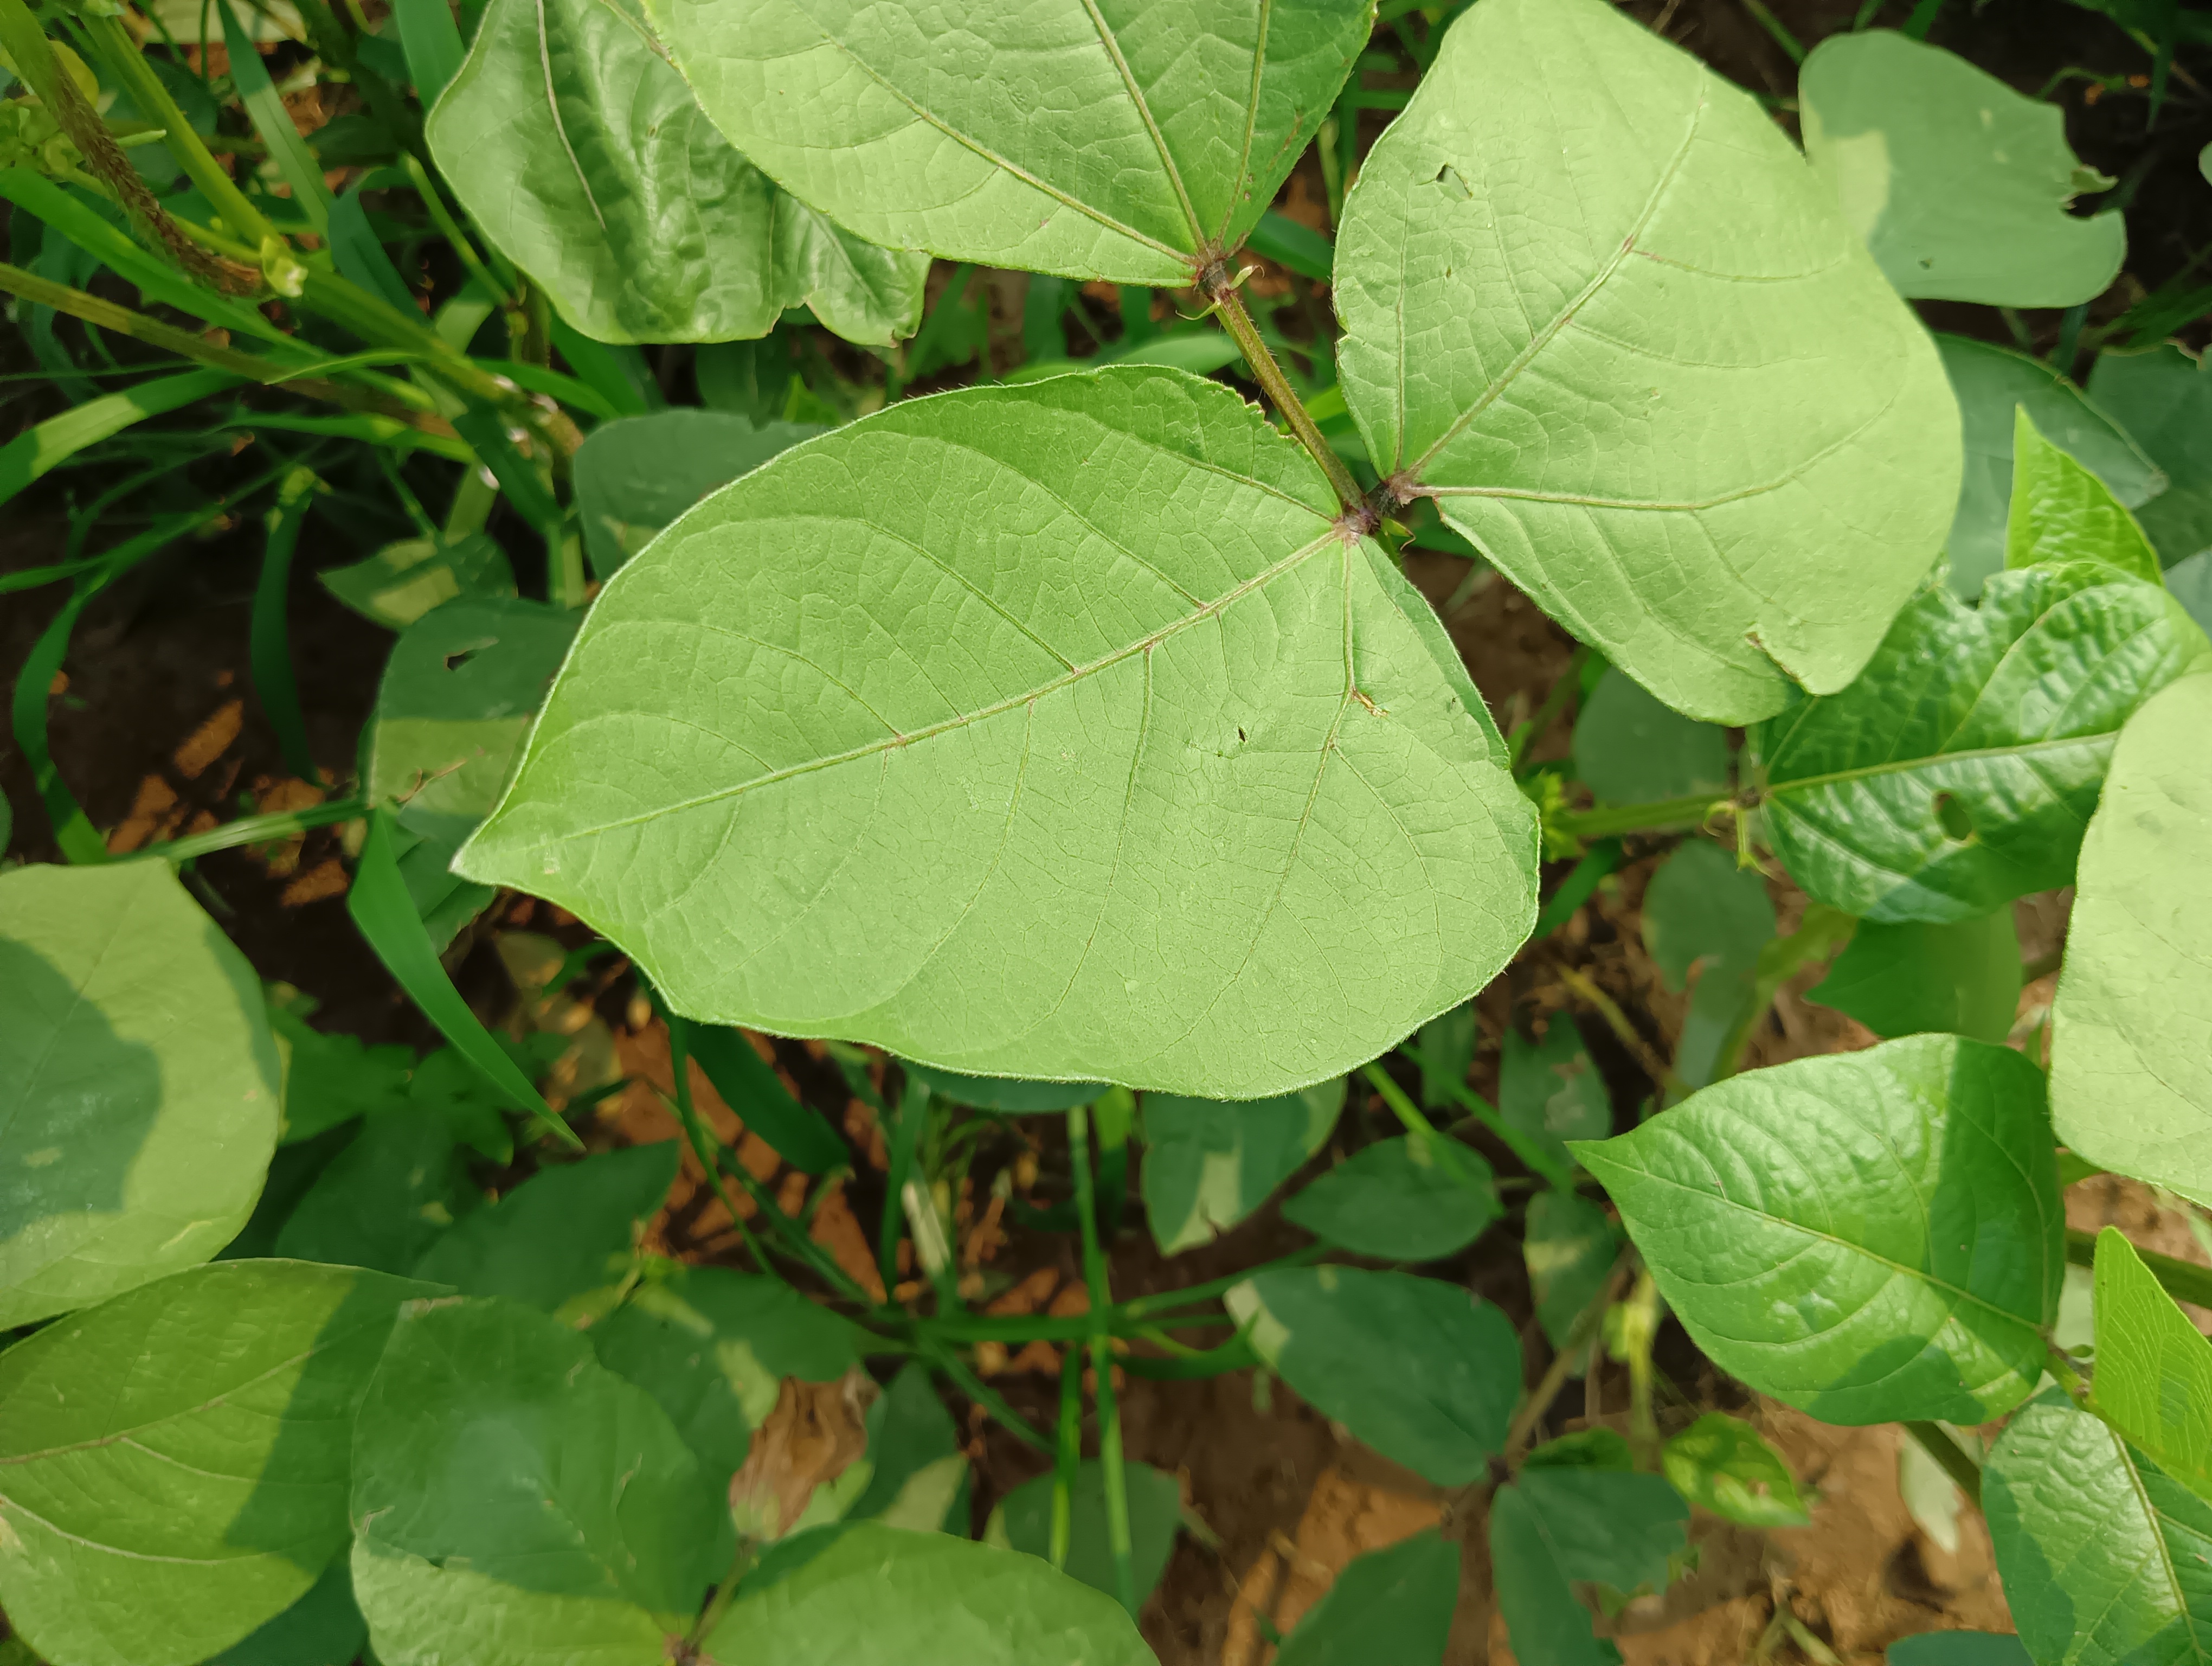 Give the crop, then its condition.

mungbean, healthy
